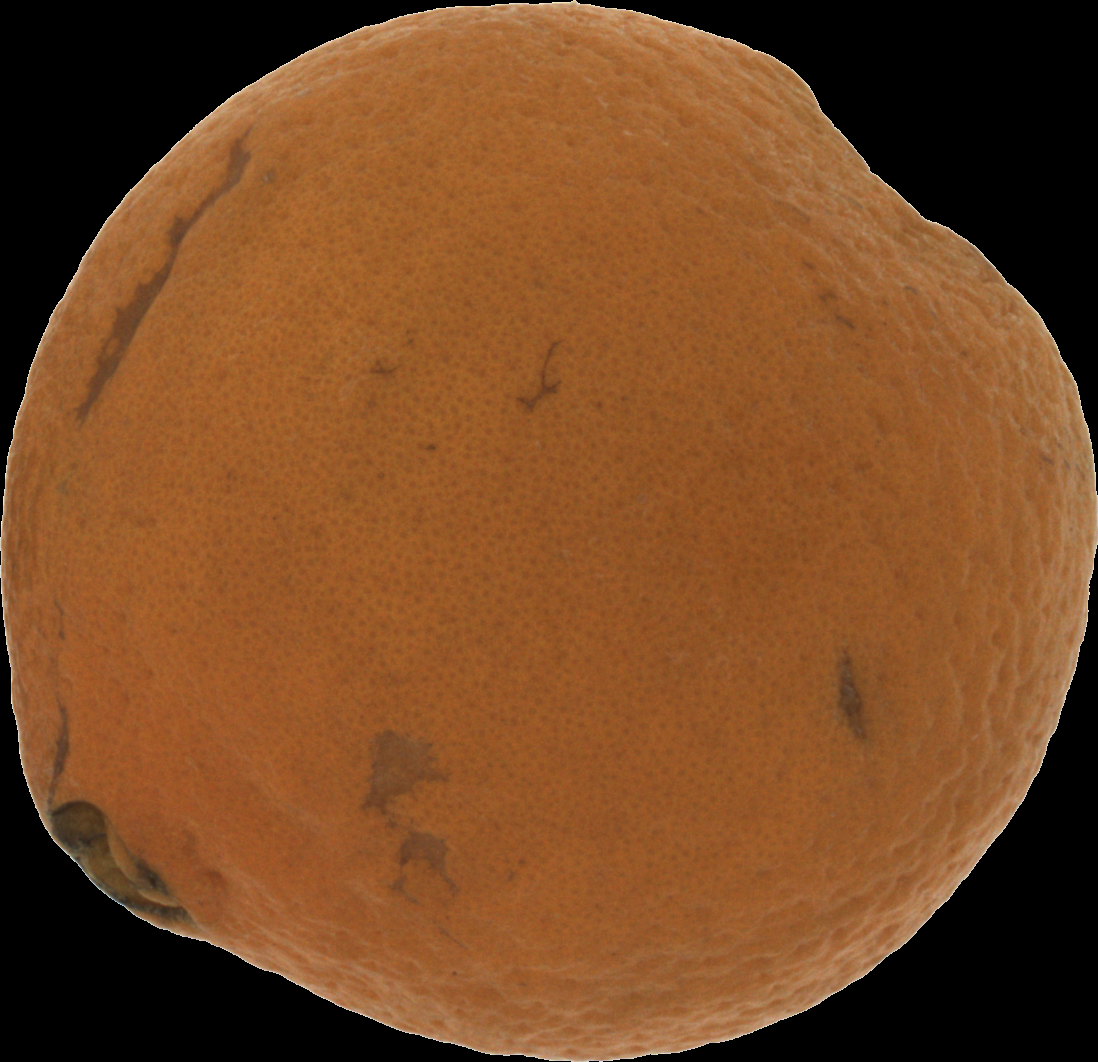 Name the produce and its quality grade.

orange, bad
